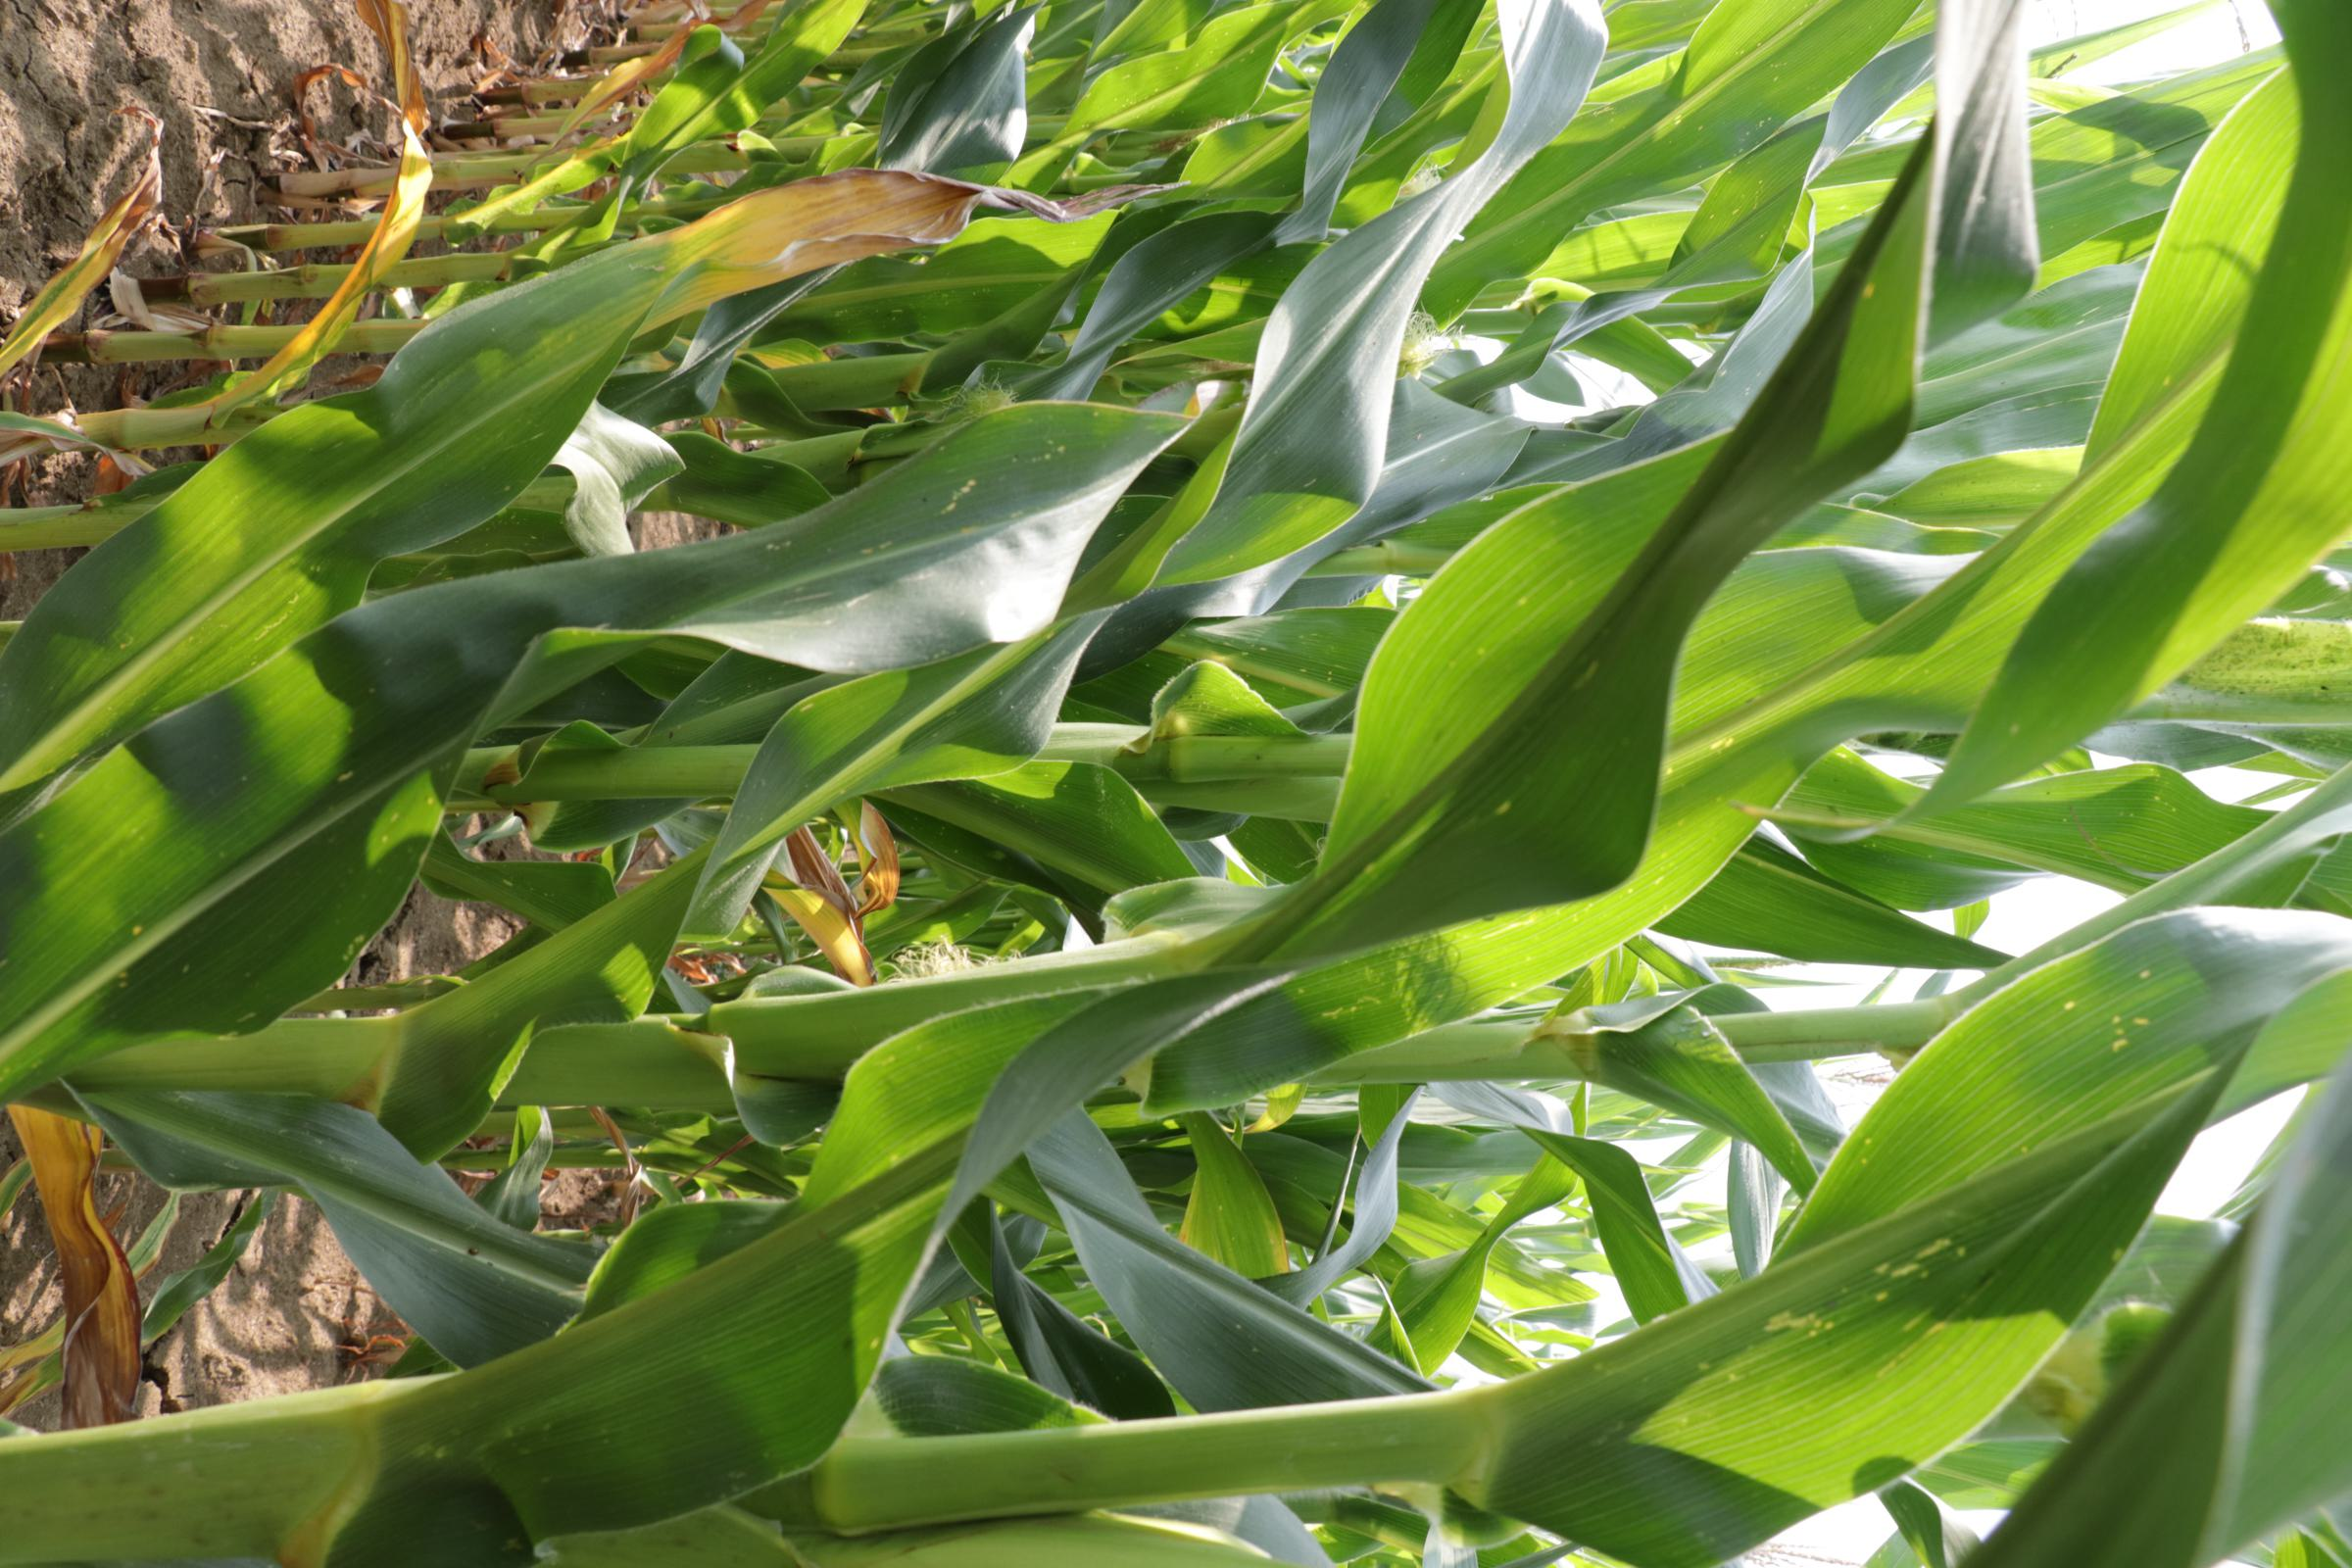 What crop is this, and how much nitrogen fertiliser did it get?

maize, reduced nitrogen fertilisation
